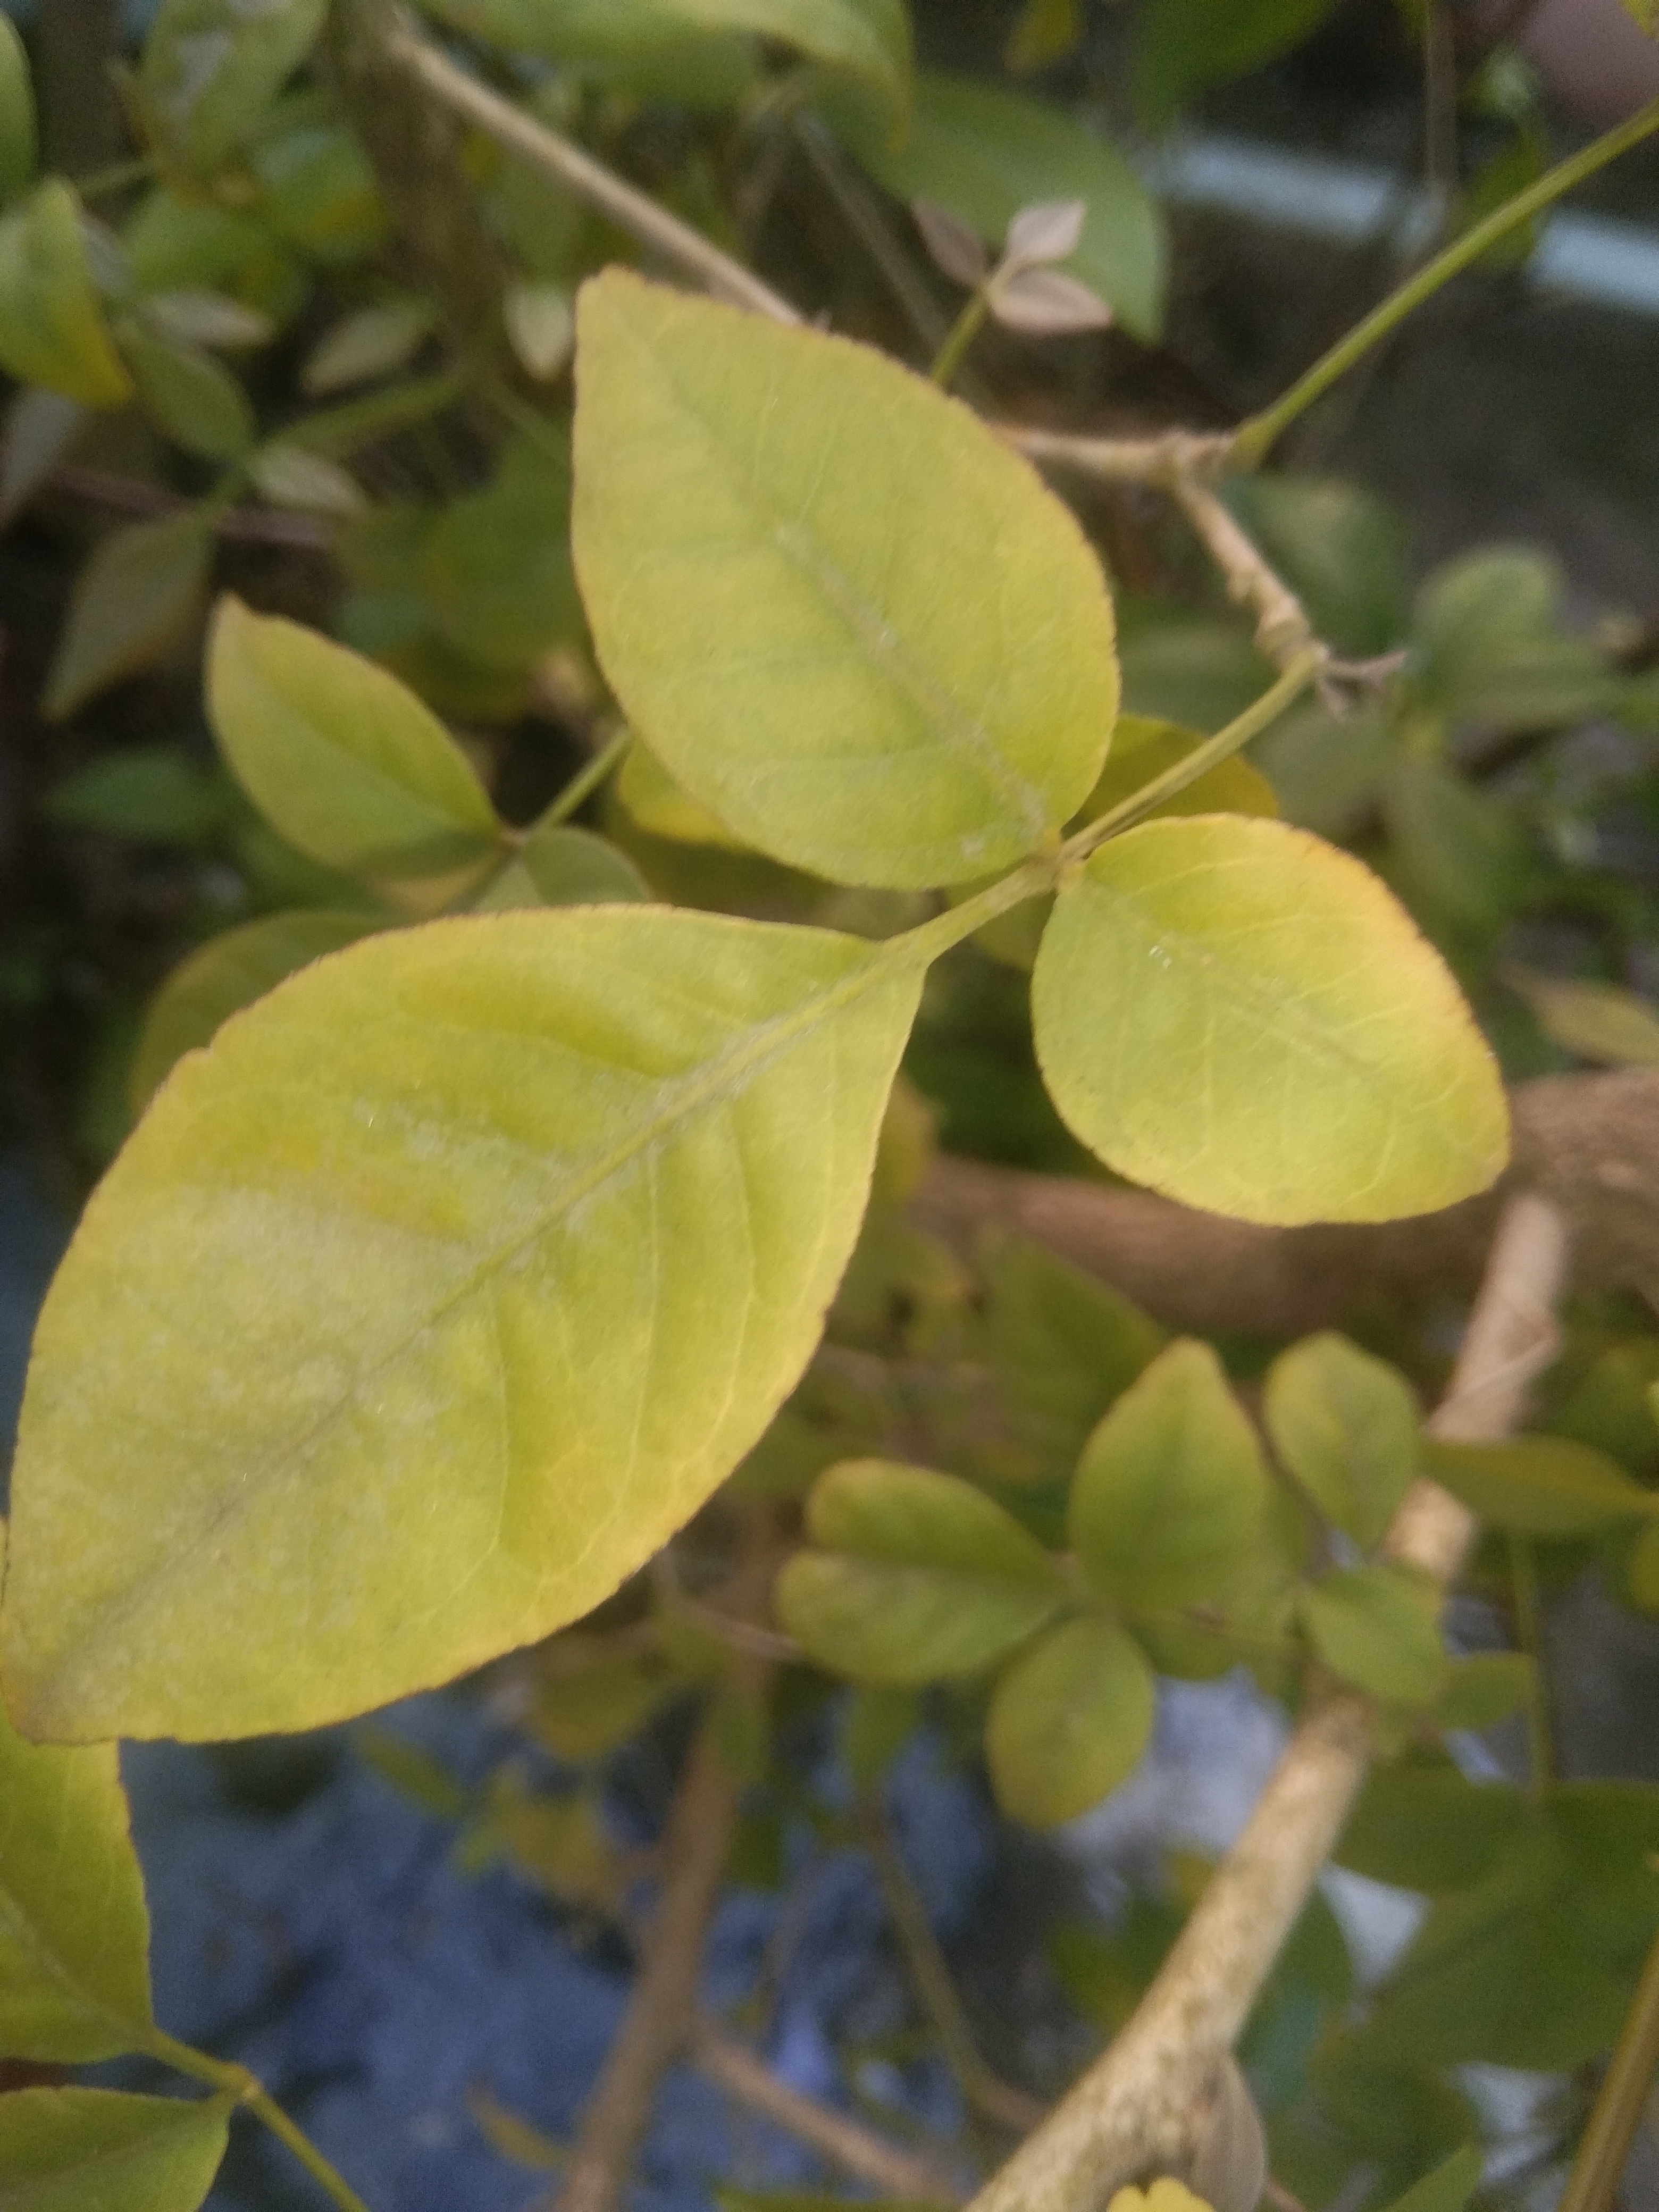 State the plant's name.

wood apple
